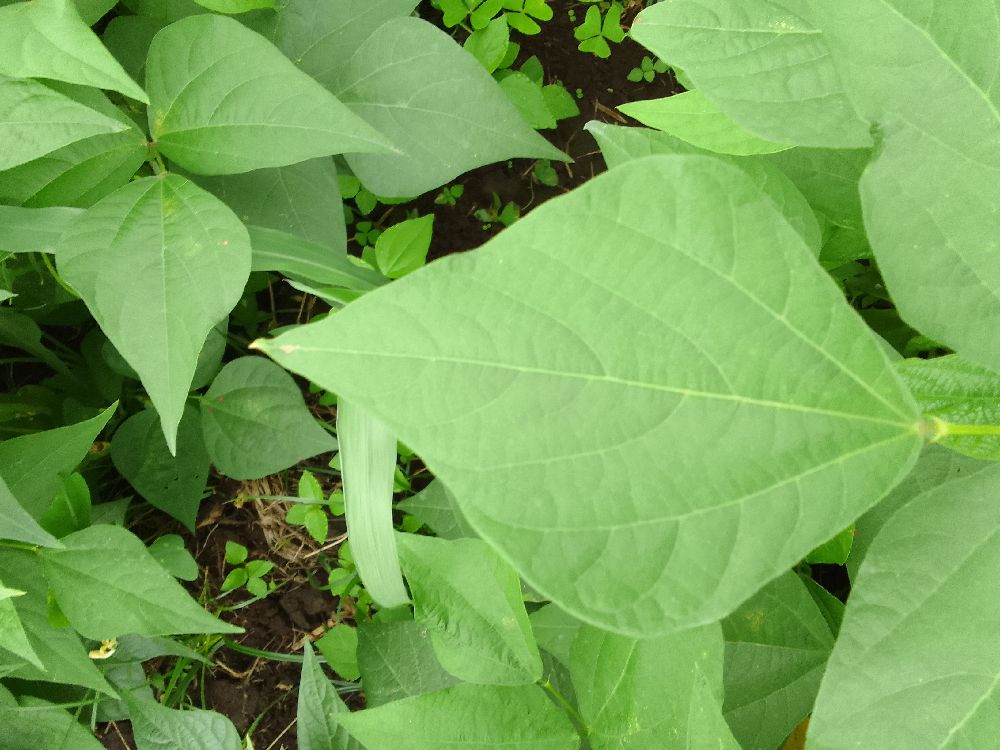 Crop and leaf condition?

common bean, healthy
